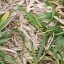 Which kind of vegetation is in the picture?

grass
